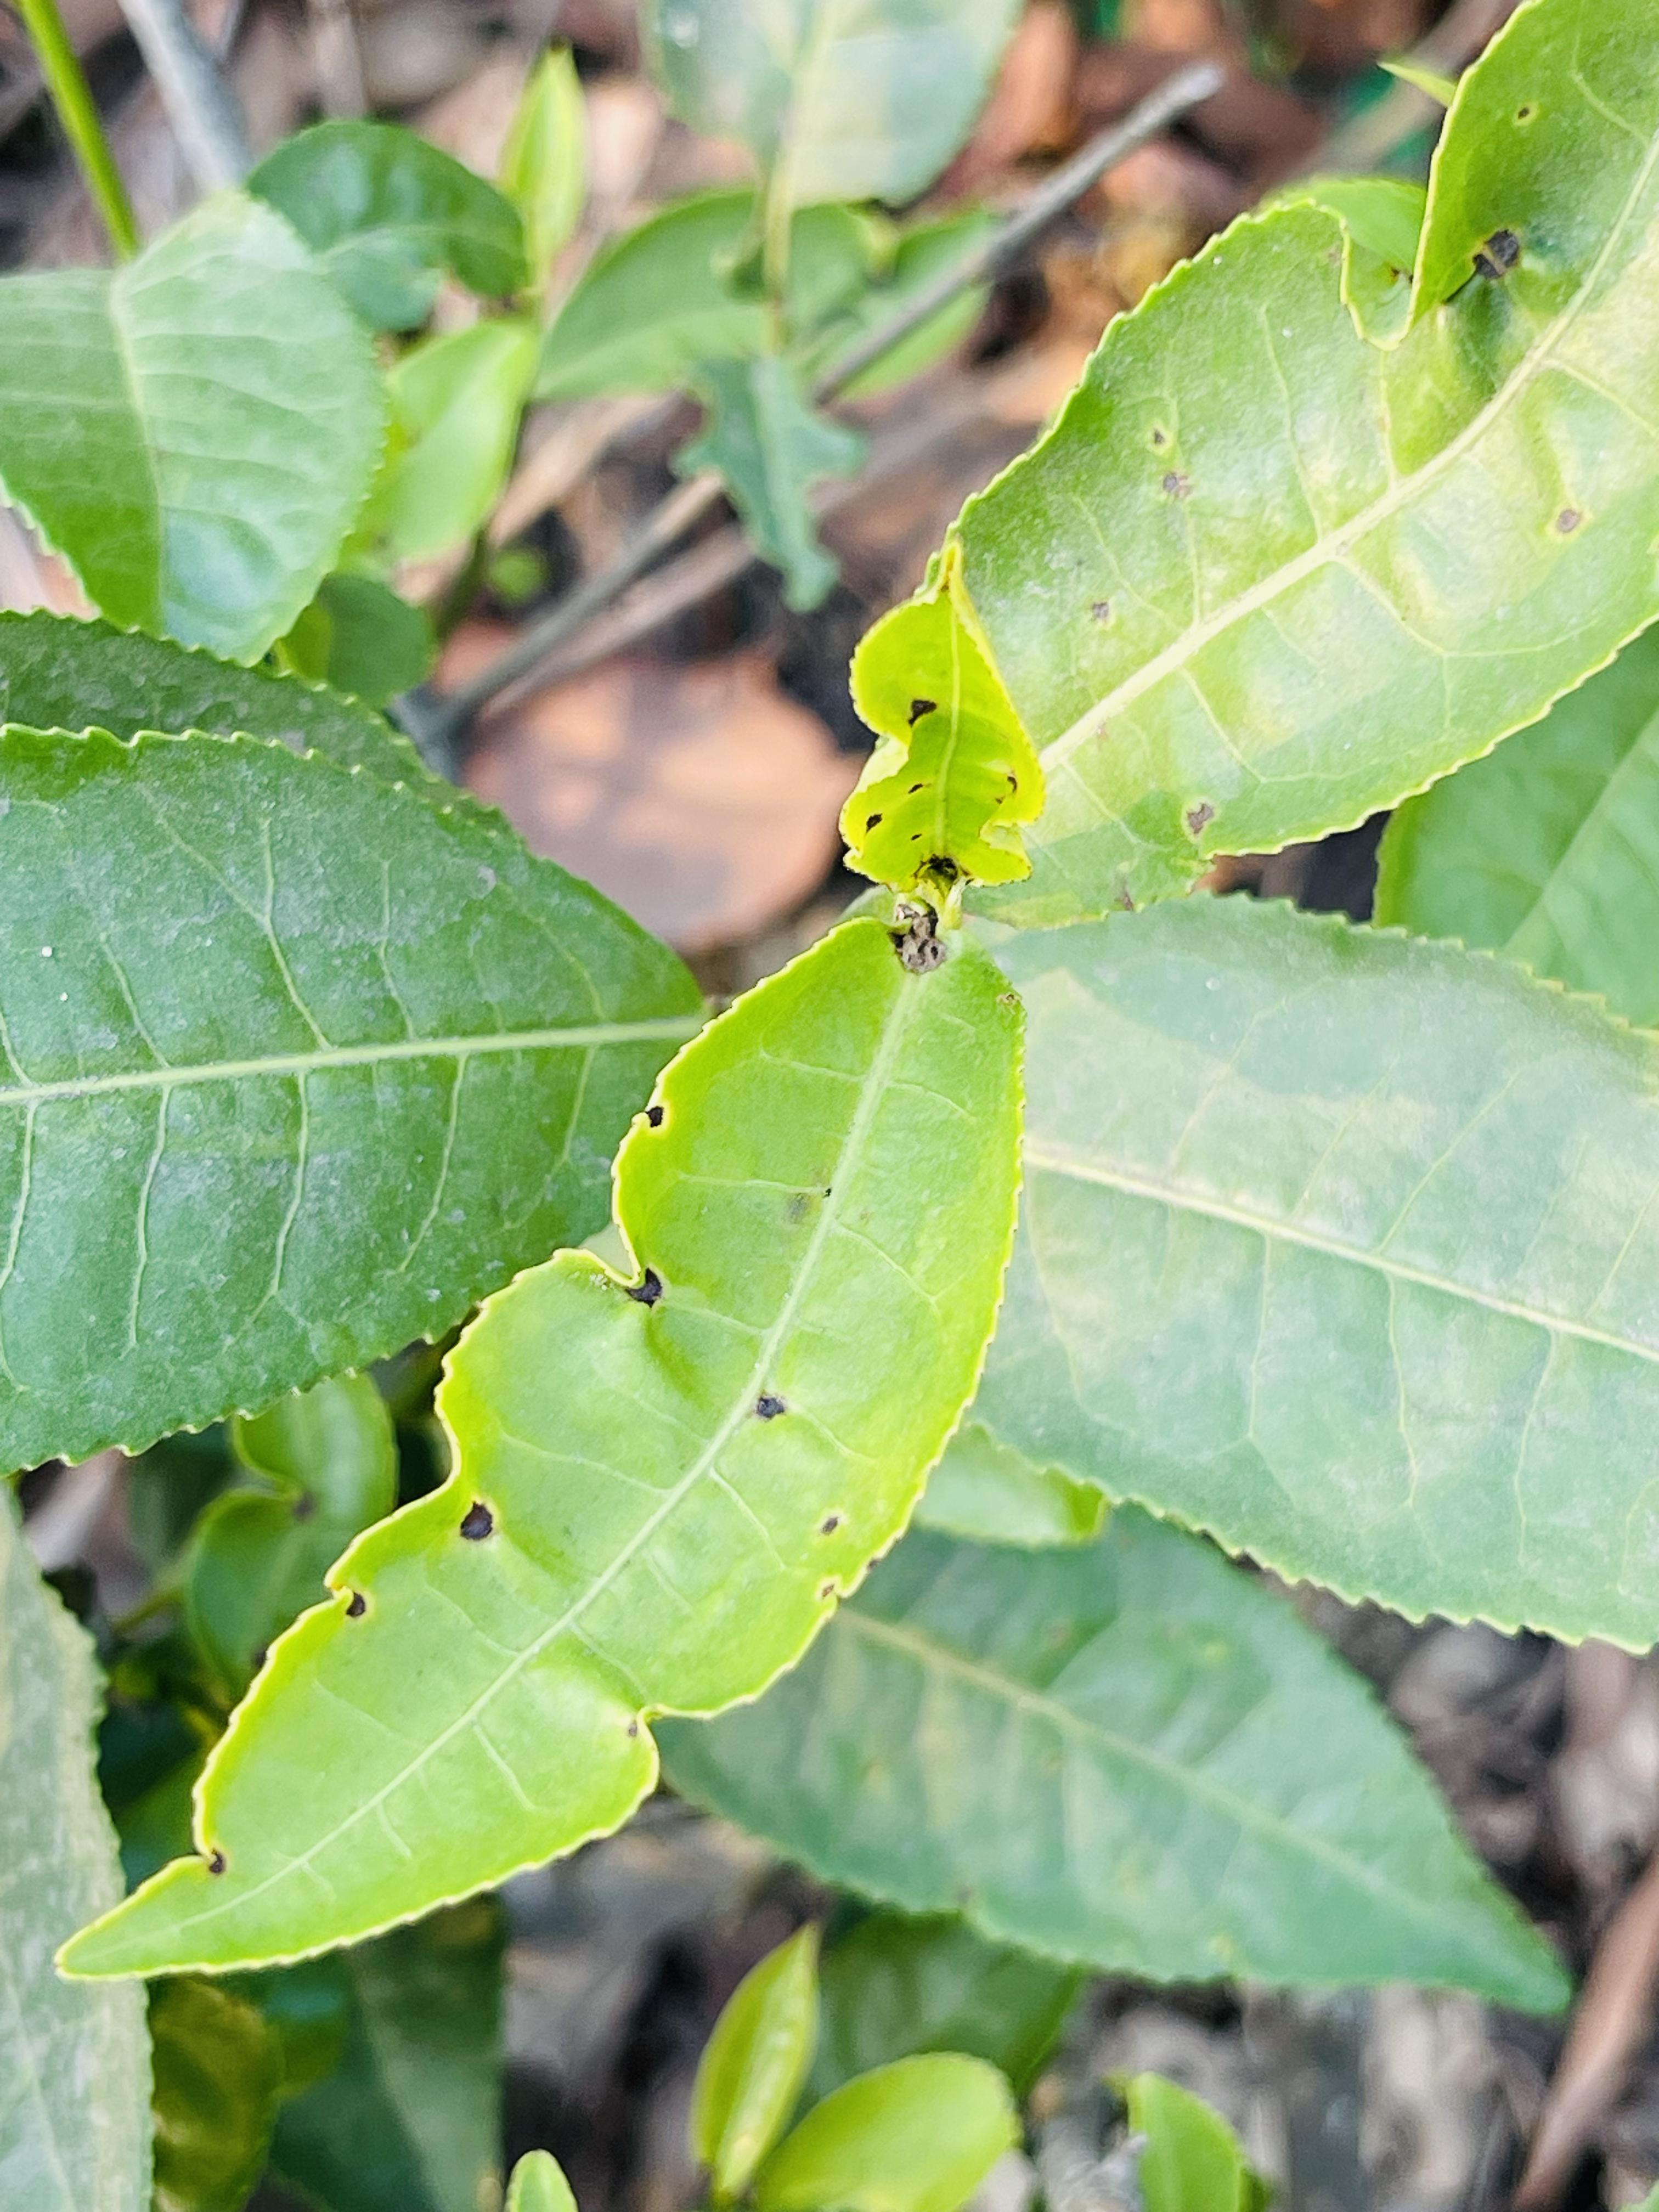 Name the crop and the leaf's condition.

tea, helopeltis
